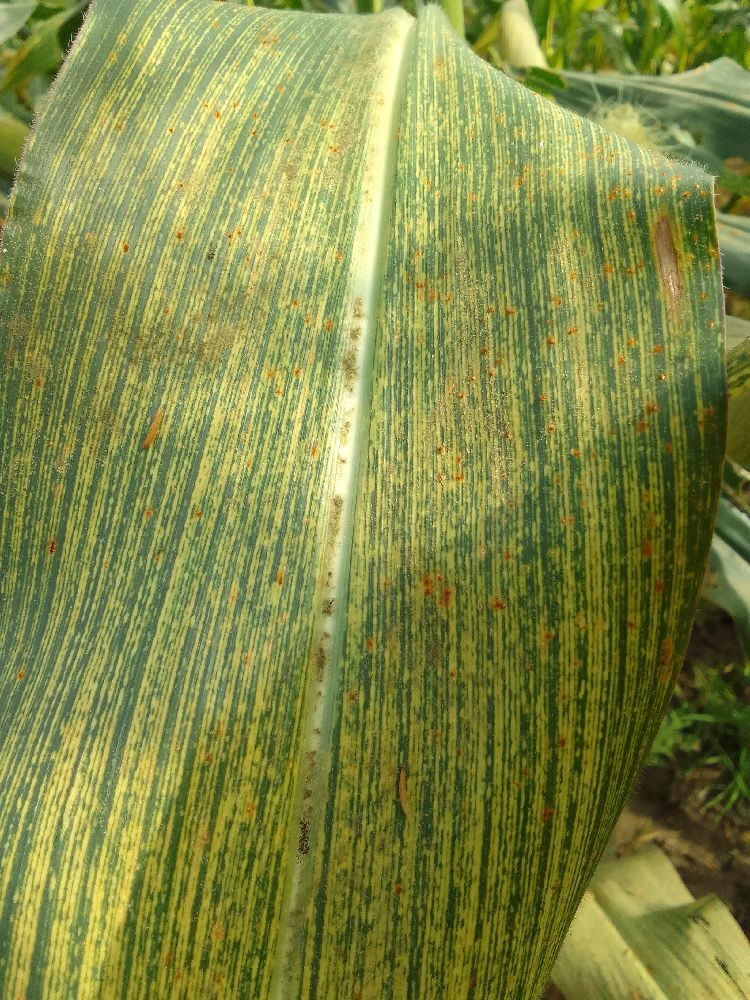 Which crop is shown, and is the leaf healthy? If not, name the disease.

maize, maize streak virus
